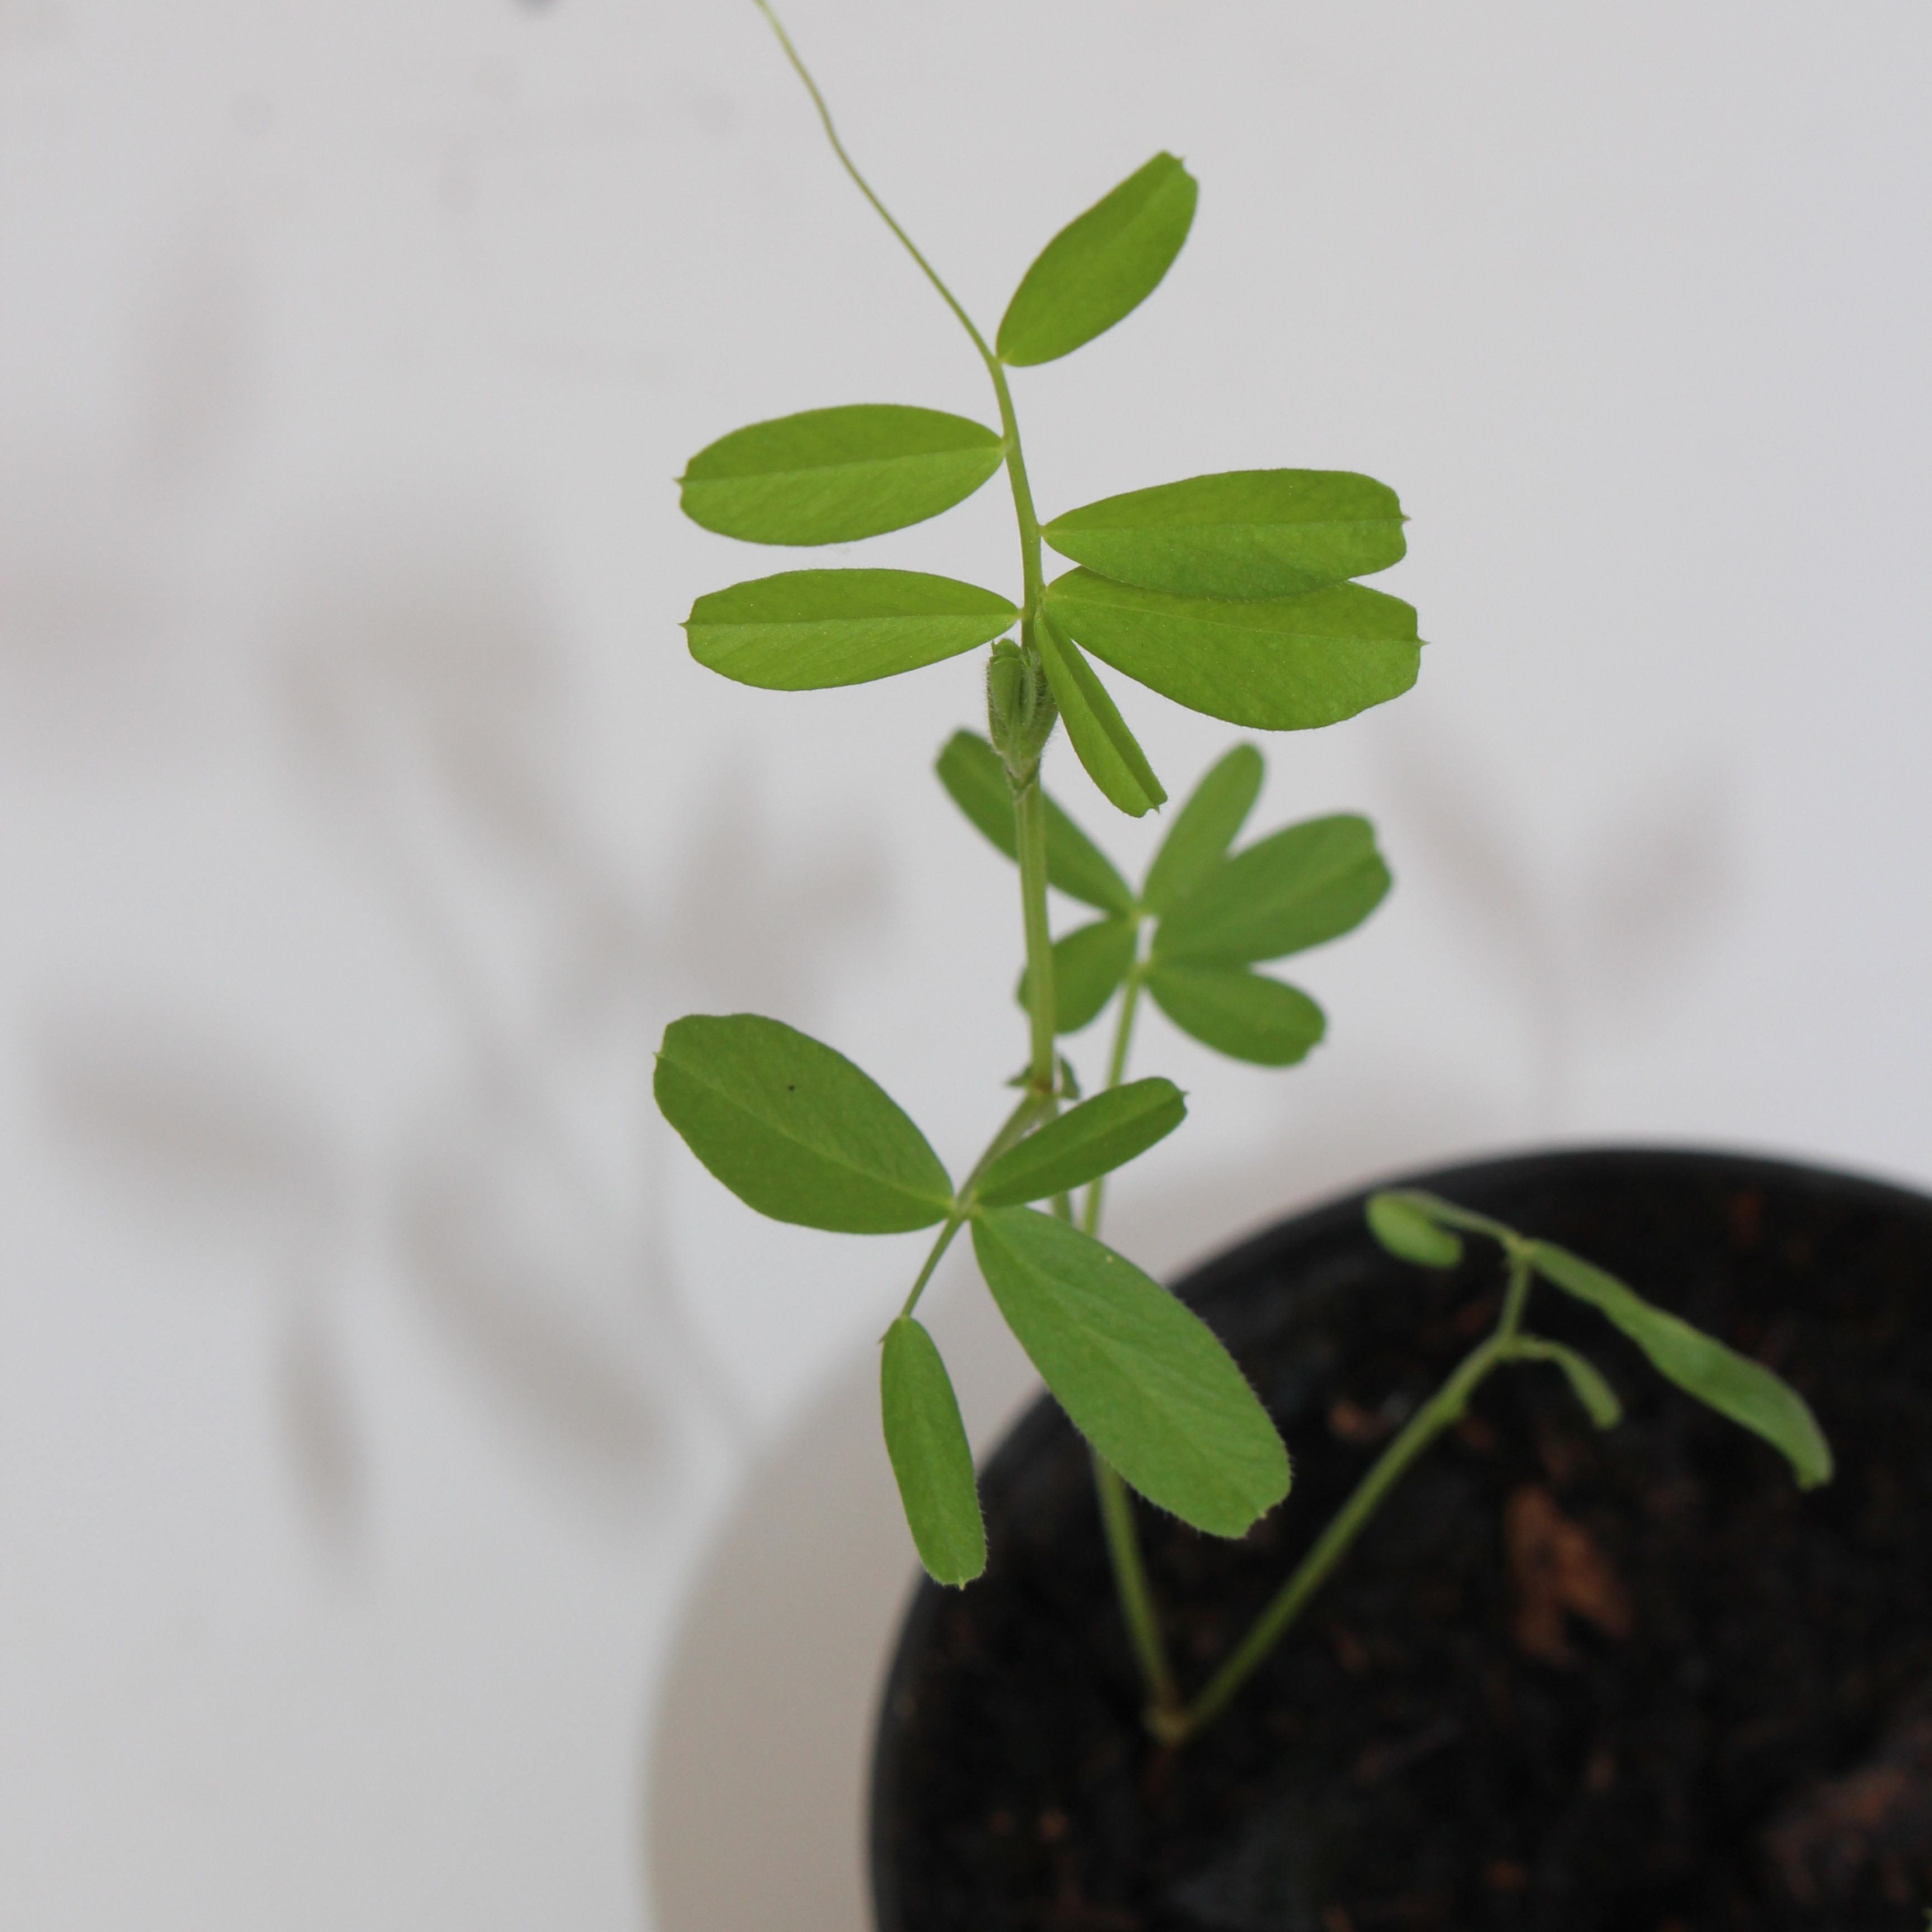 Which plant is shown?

Vicia sativa
